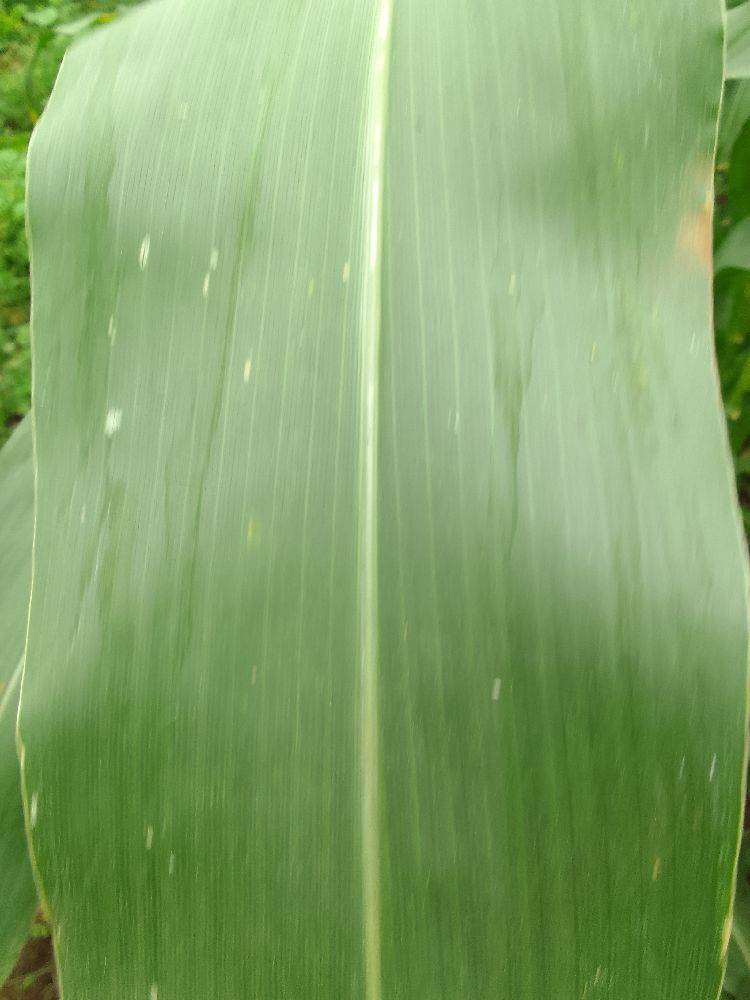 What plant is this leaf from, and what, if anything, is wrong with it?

maize, healthy
